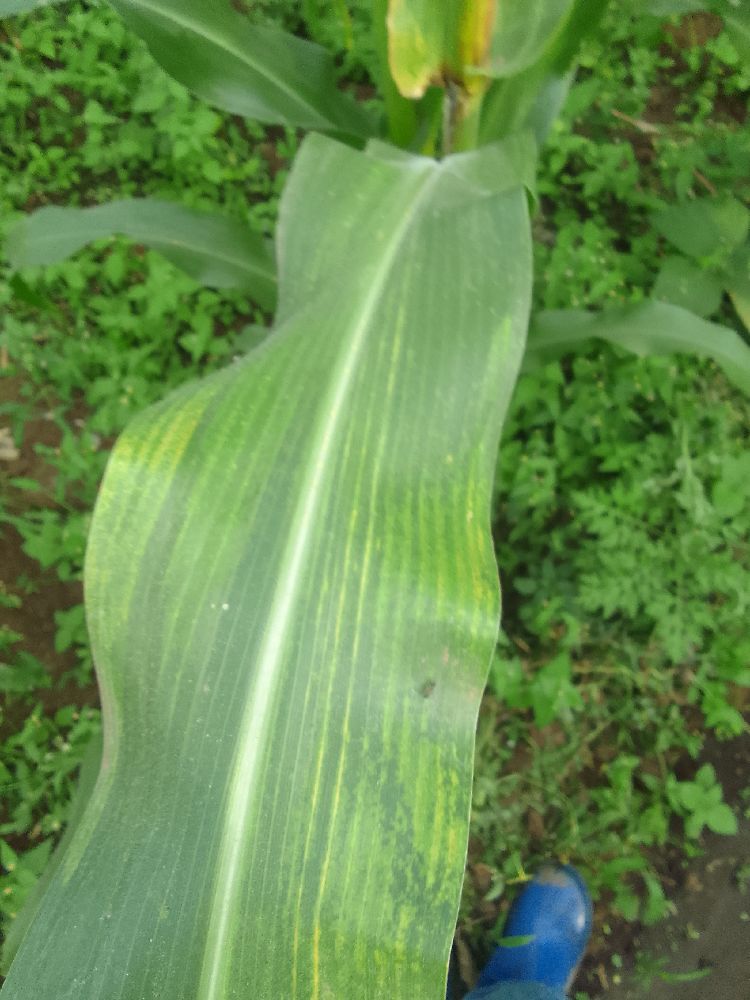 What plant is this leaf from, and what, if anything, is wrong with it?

maize, maize lethal necrosis
